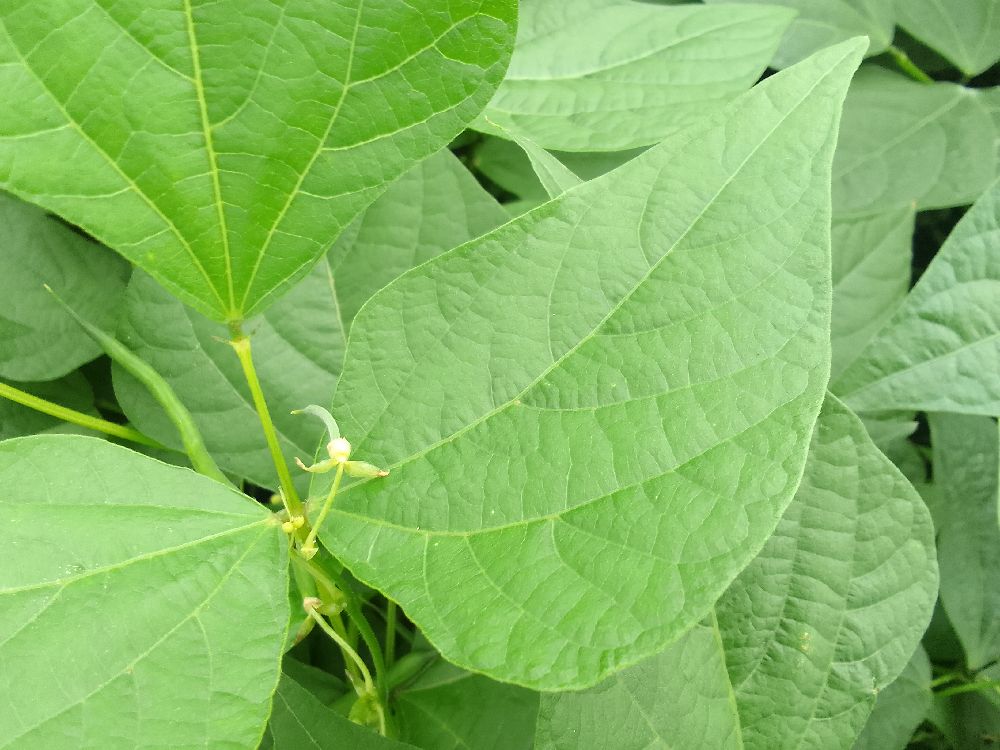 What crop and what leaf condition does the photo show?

common bean, healthy
